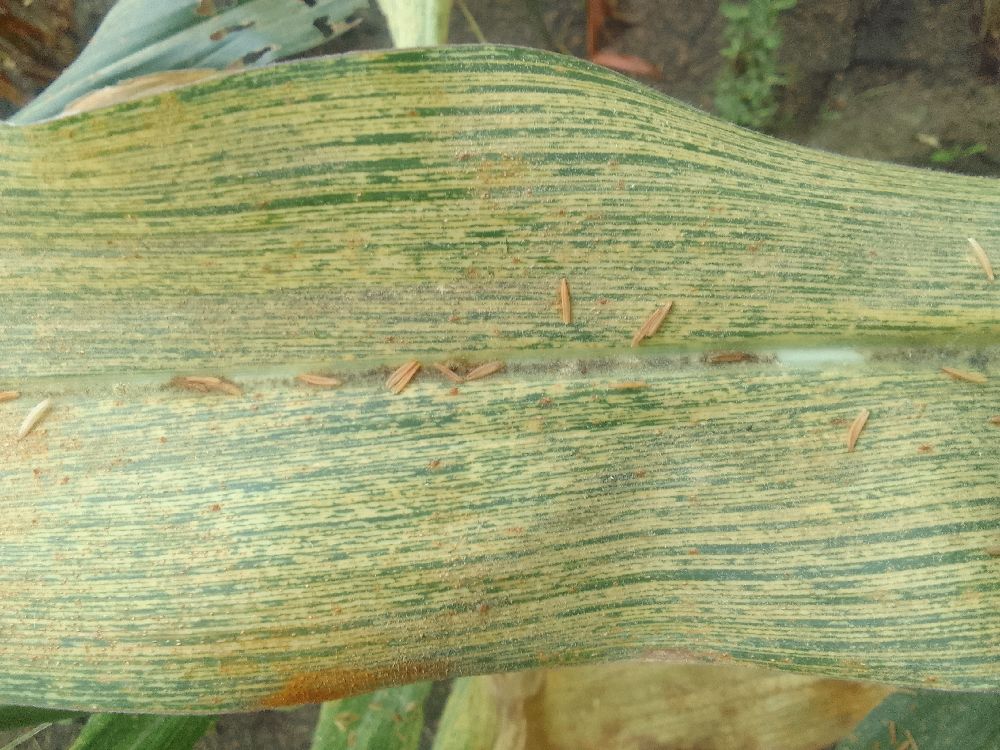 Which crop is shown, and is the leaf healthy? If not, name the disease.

maize, maize streak virus
